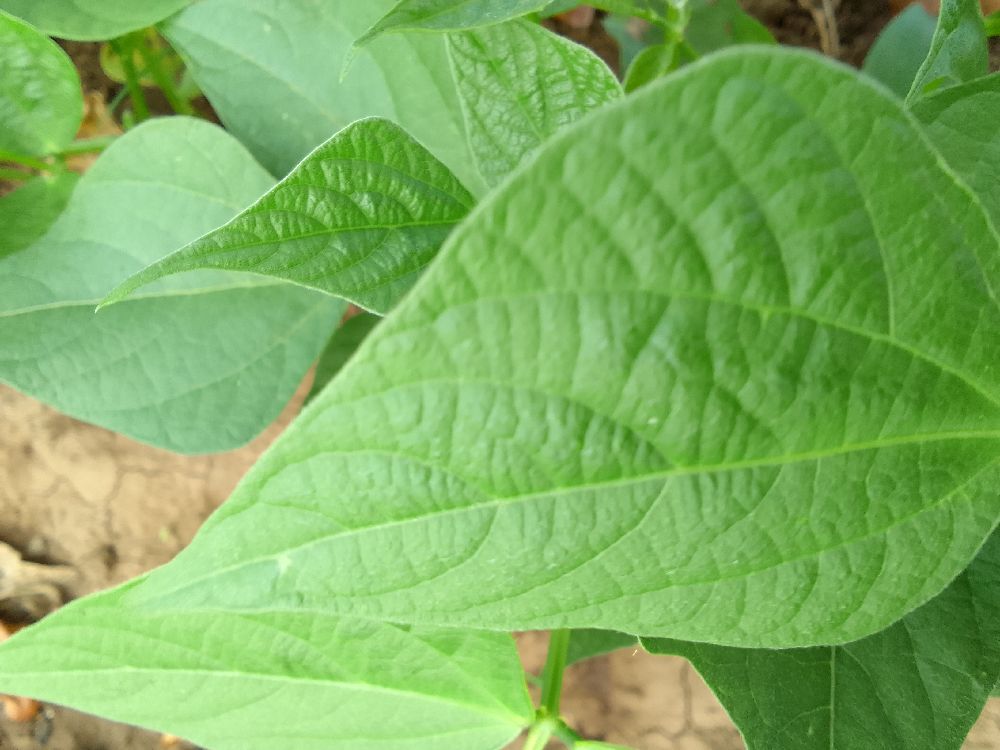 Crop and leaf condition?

common bean, healthy
